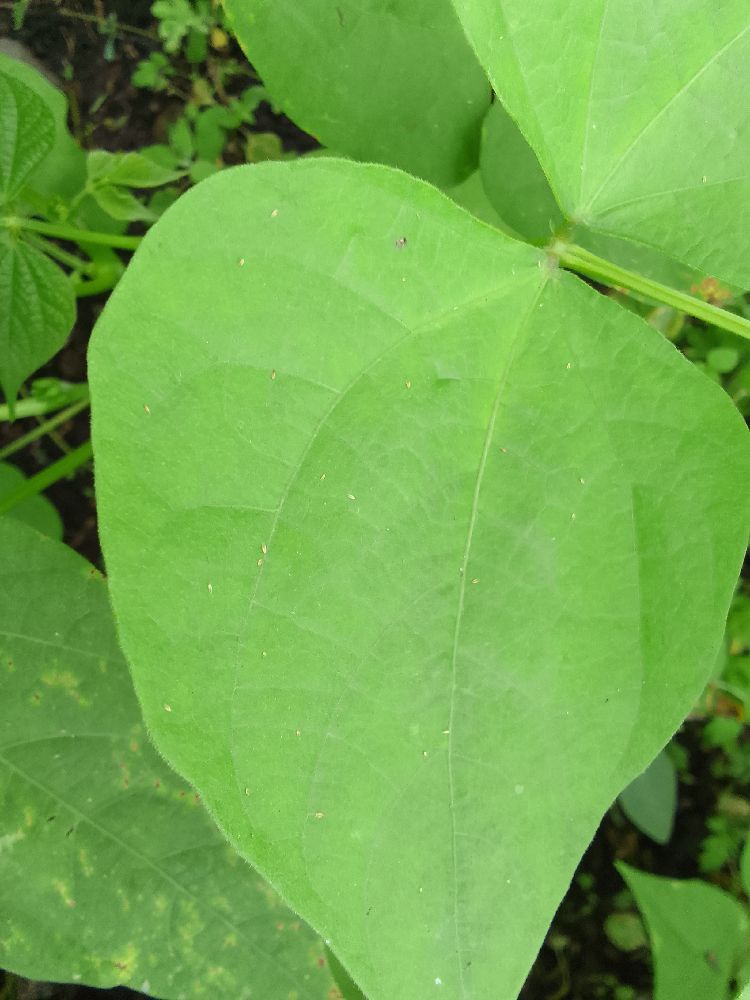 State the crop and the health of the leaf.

common bean, healthy
